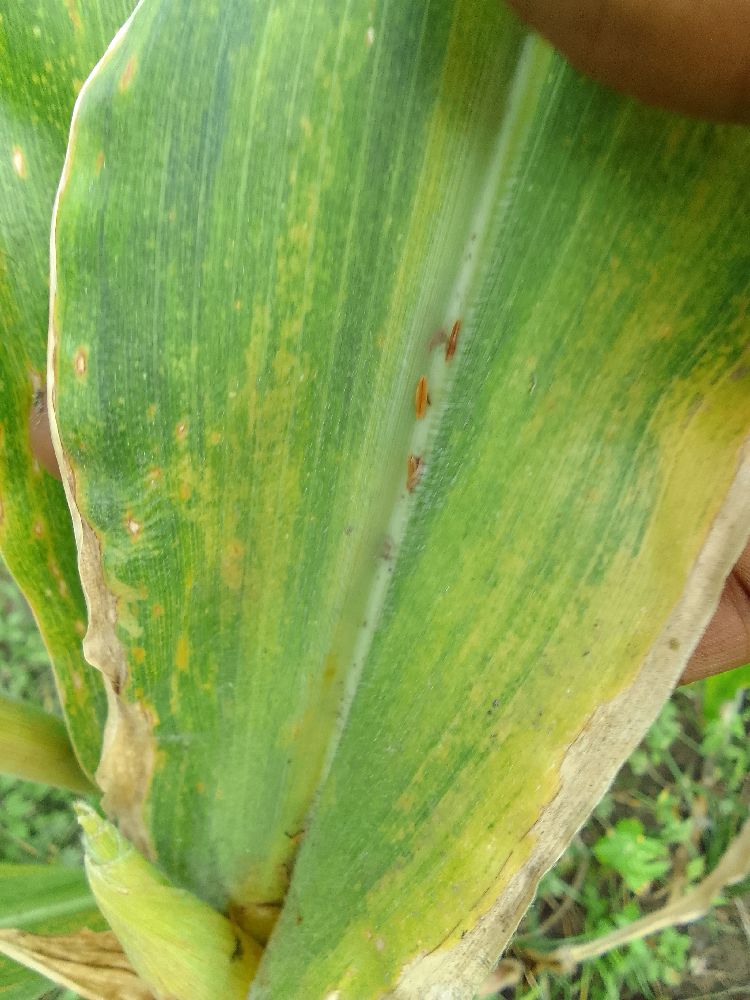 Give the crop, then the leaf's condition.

maize, maize lethal necrosis
